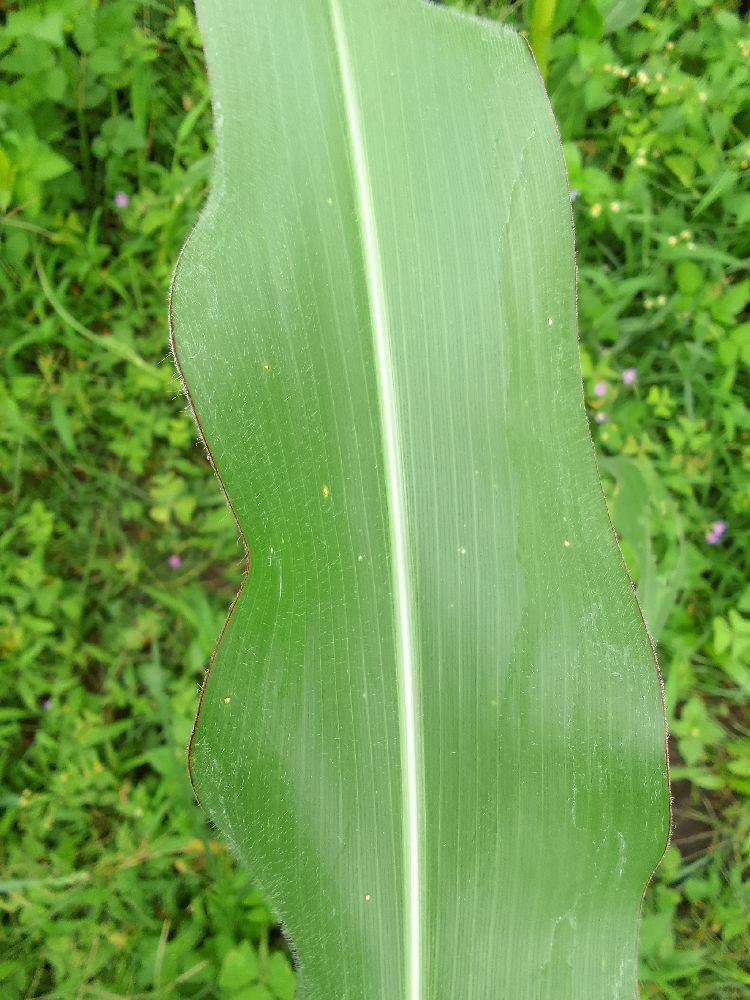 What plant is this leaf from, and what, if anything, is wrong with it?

maize, healthy
